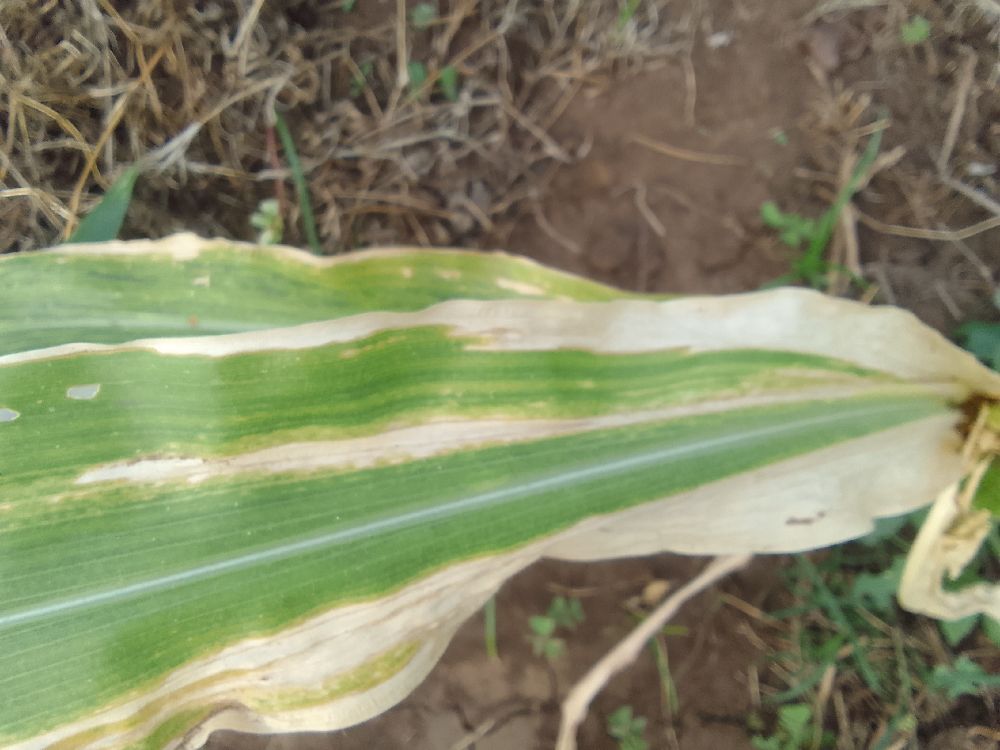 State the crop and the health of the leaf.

maize, maize lethal necrosis
